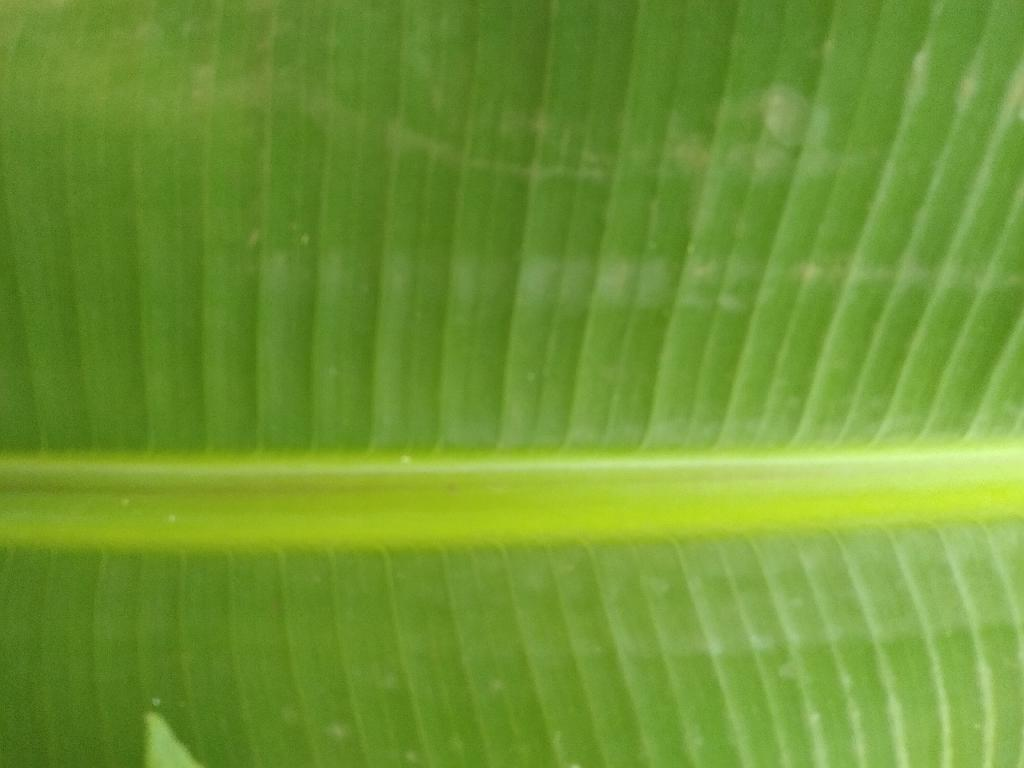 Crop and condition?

banana, healthy
